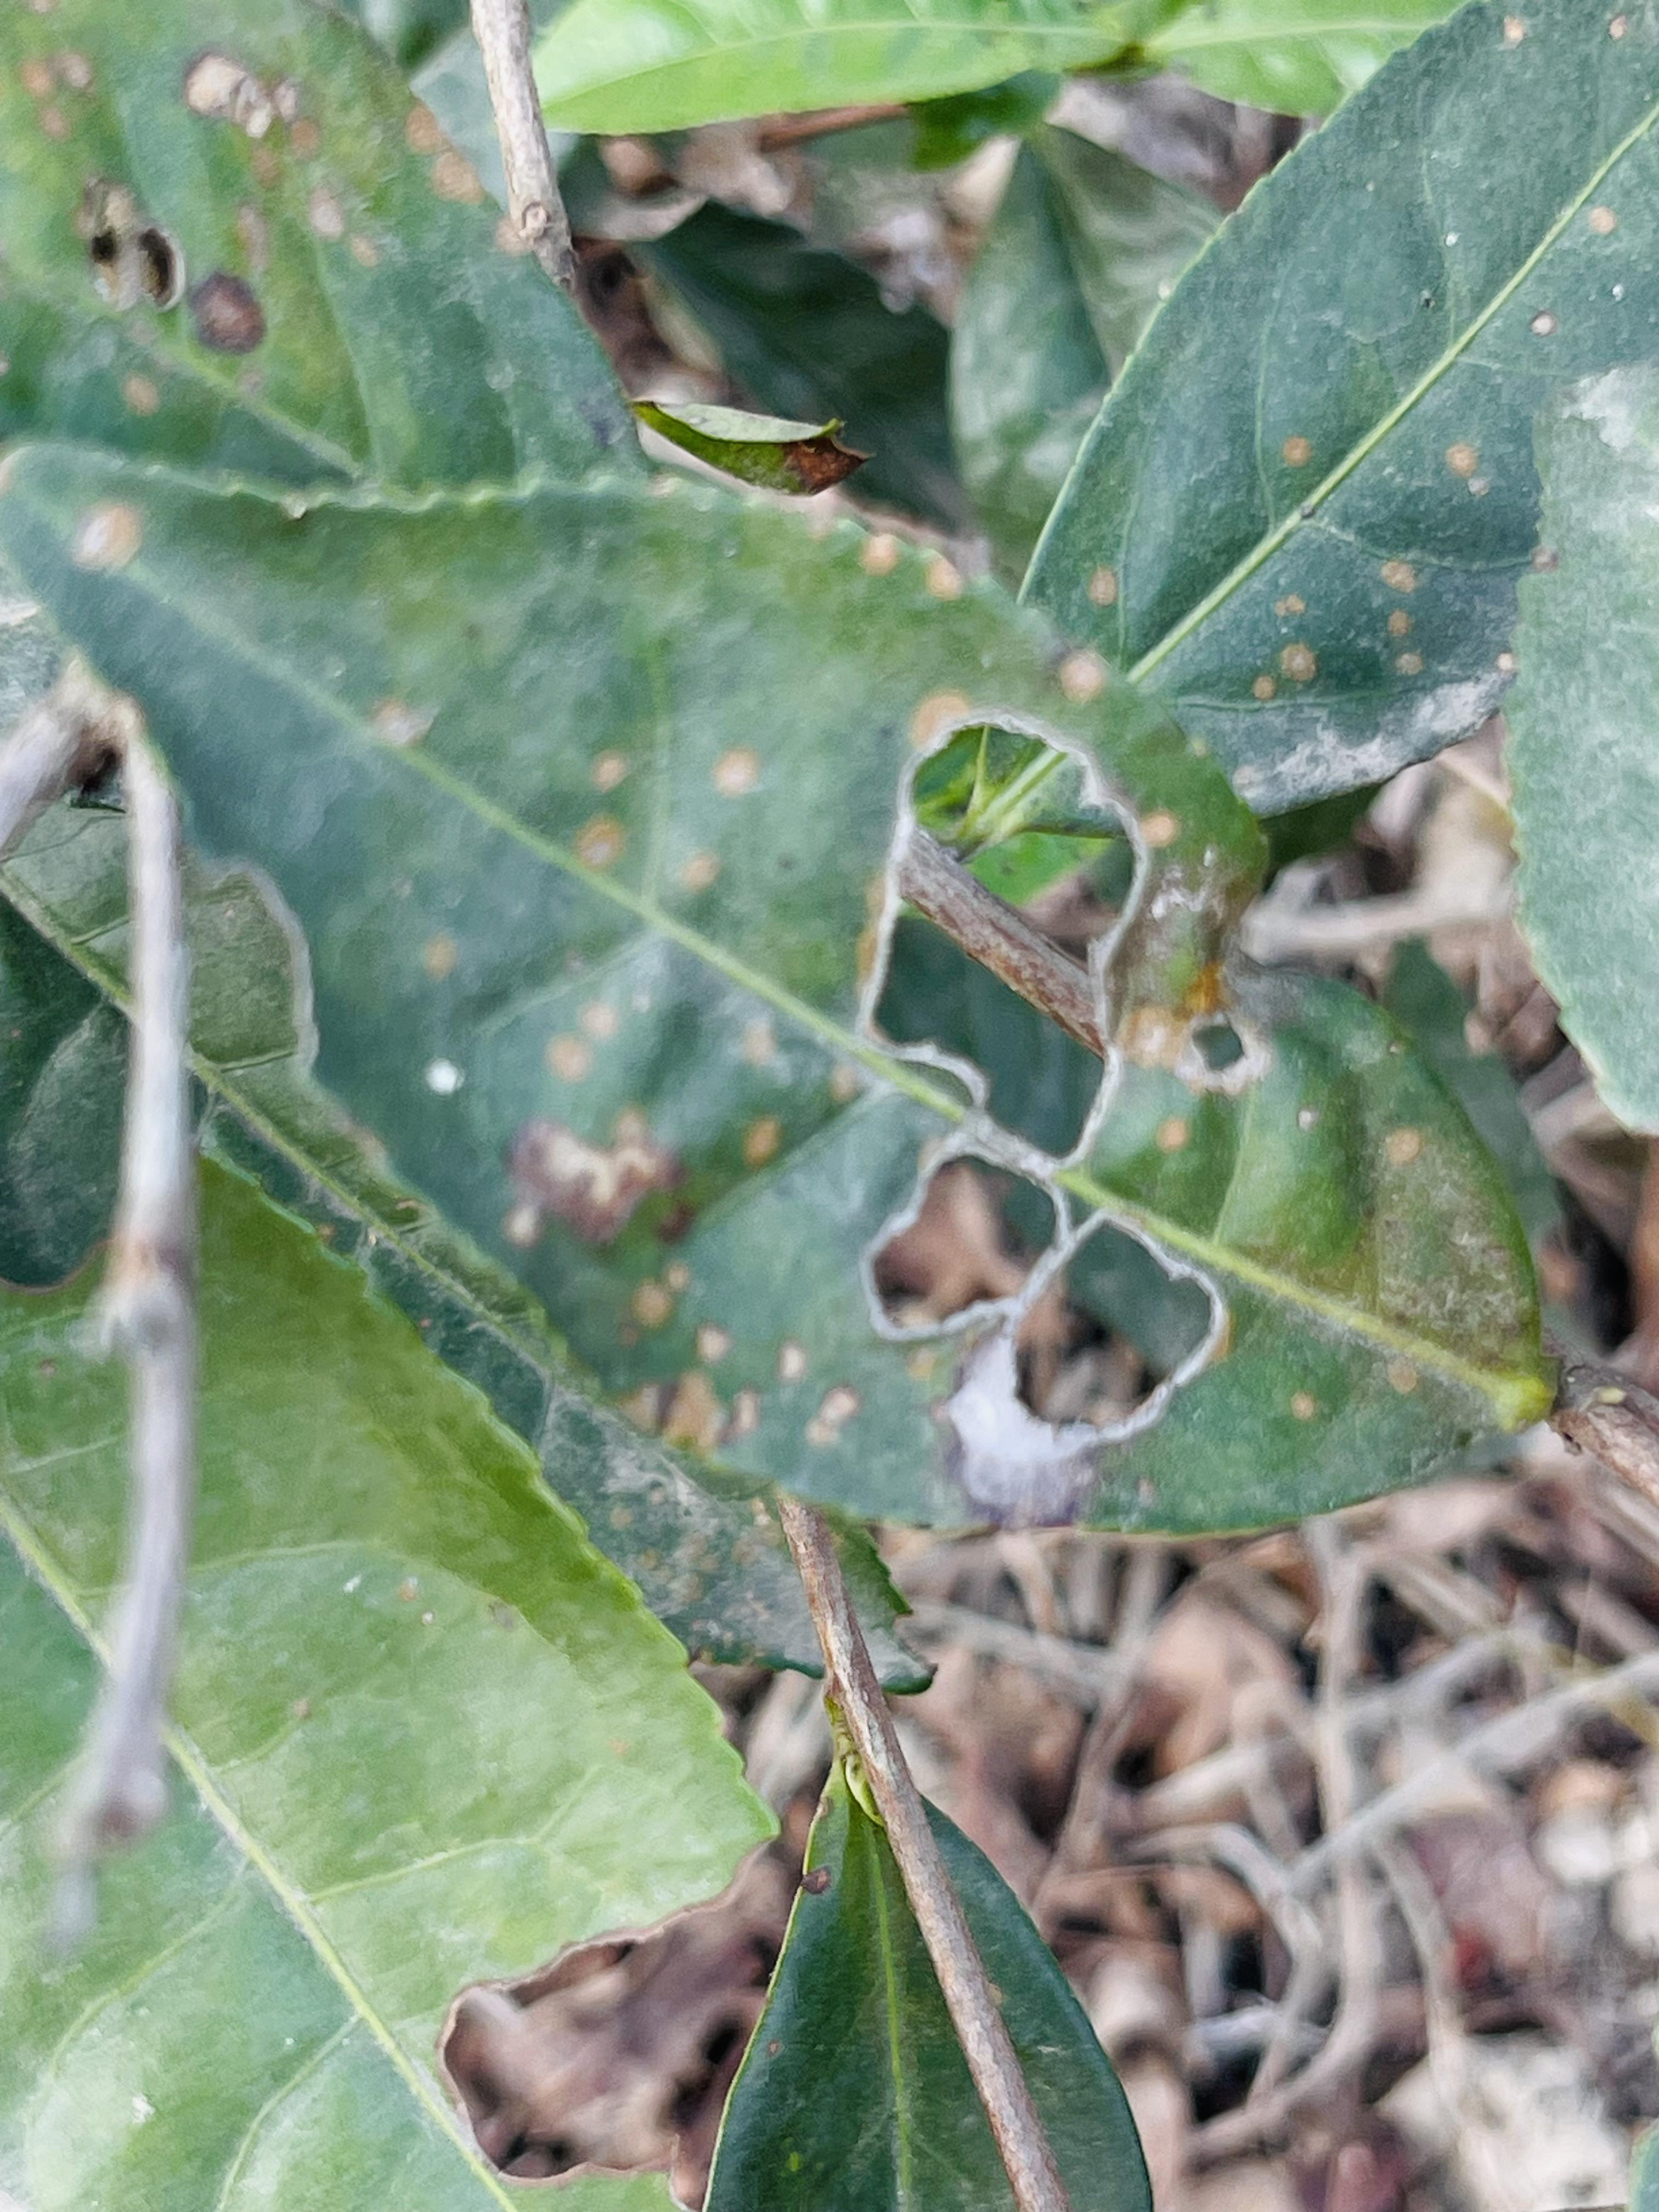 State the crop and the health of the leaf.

tea, red rust
